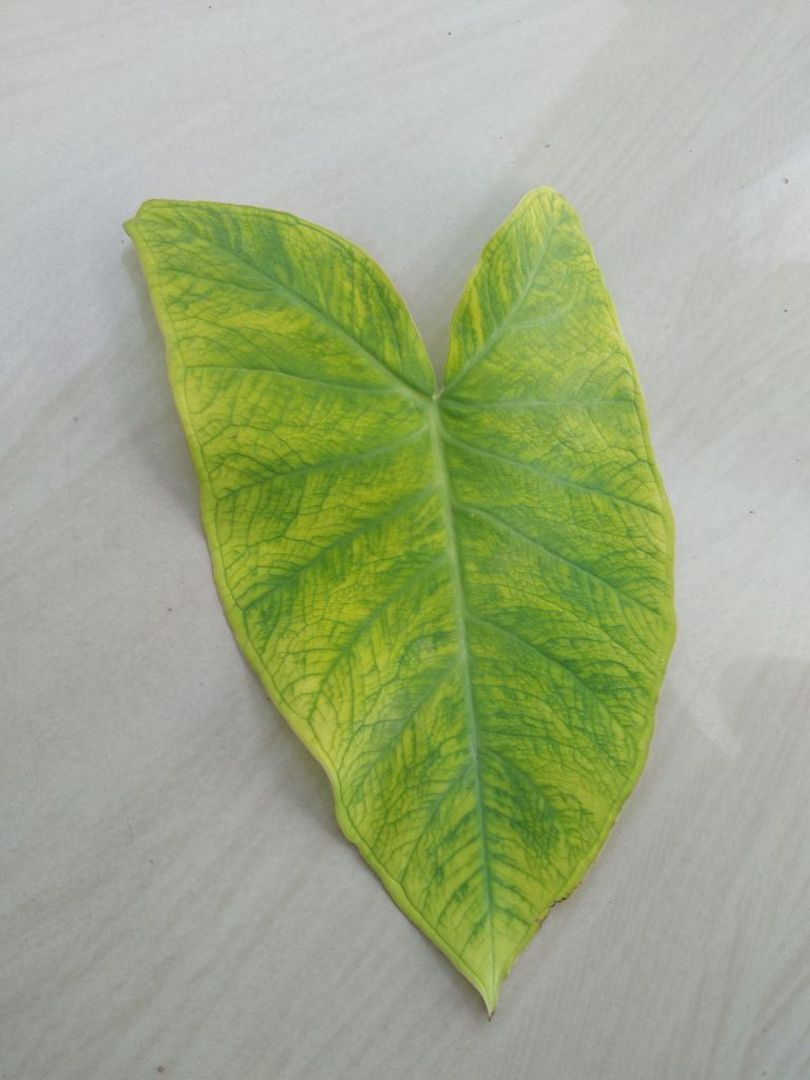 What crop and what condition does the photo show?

taro, mosaic
